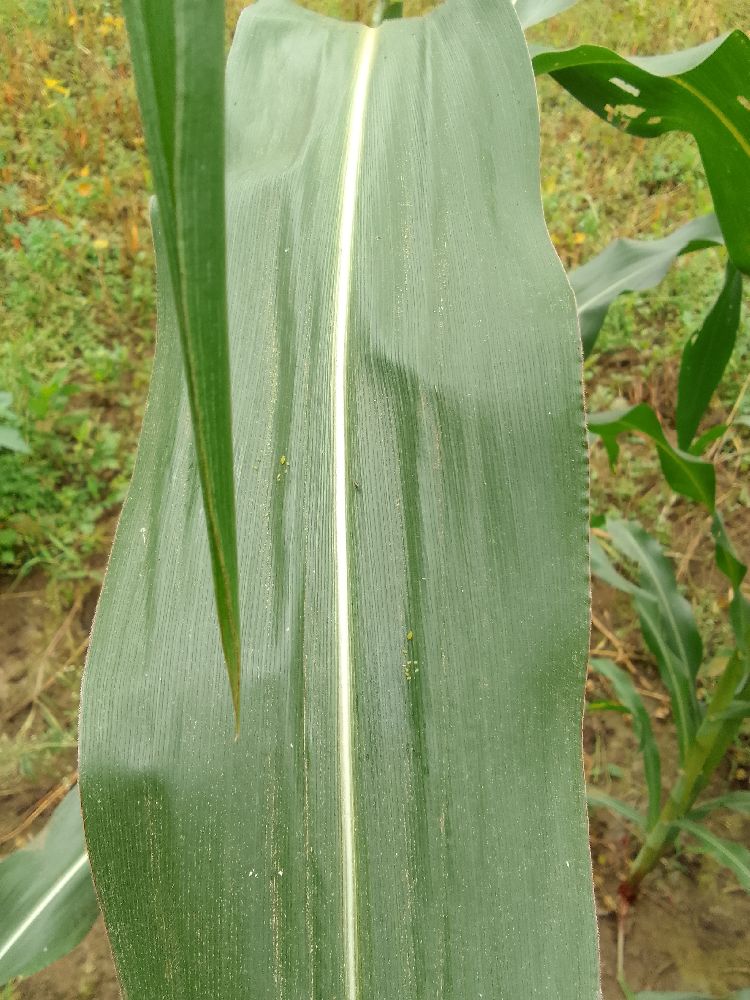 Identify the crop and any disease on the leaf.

maize, healthy
